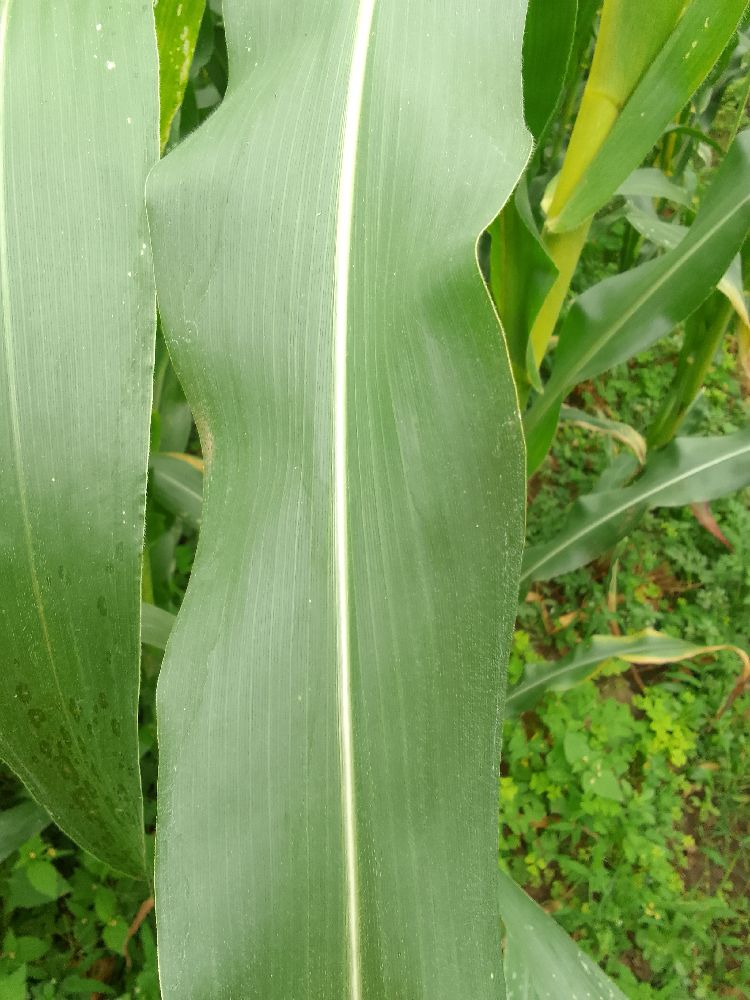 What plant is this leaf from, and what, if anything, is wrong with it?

maize, healthy
